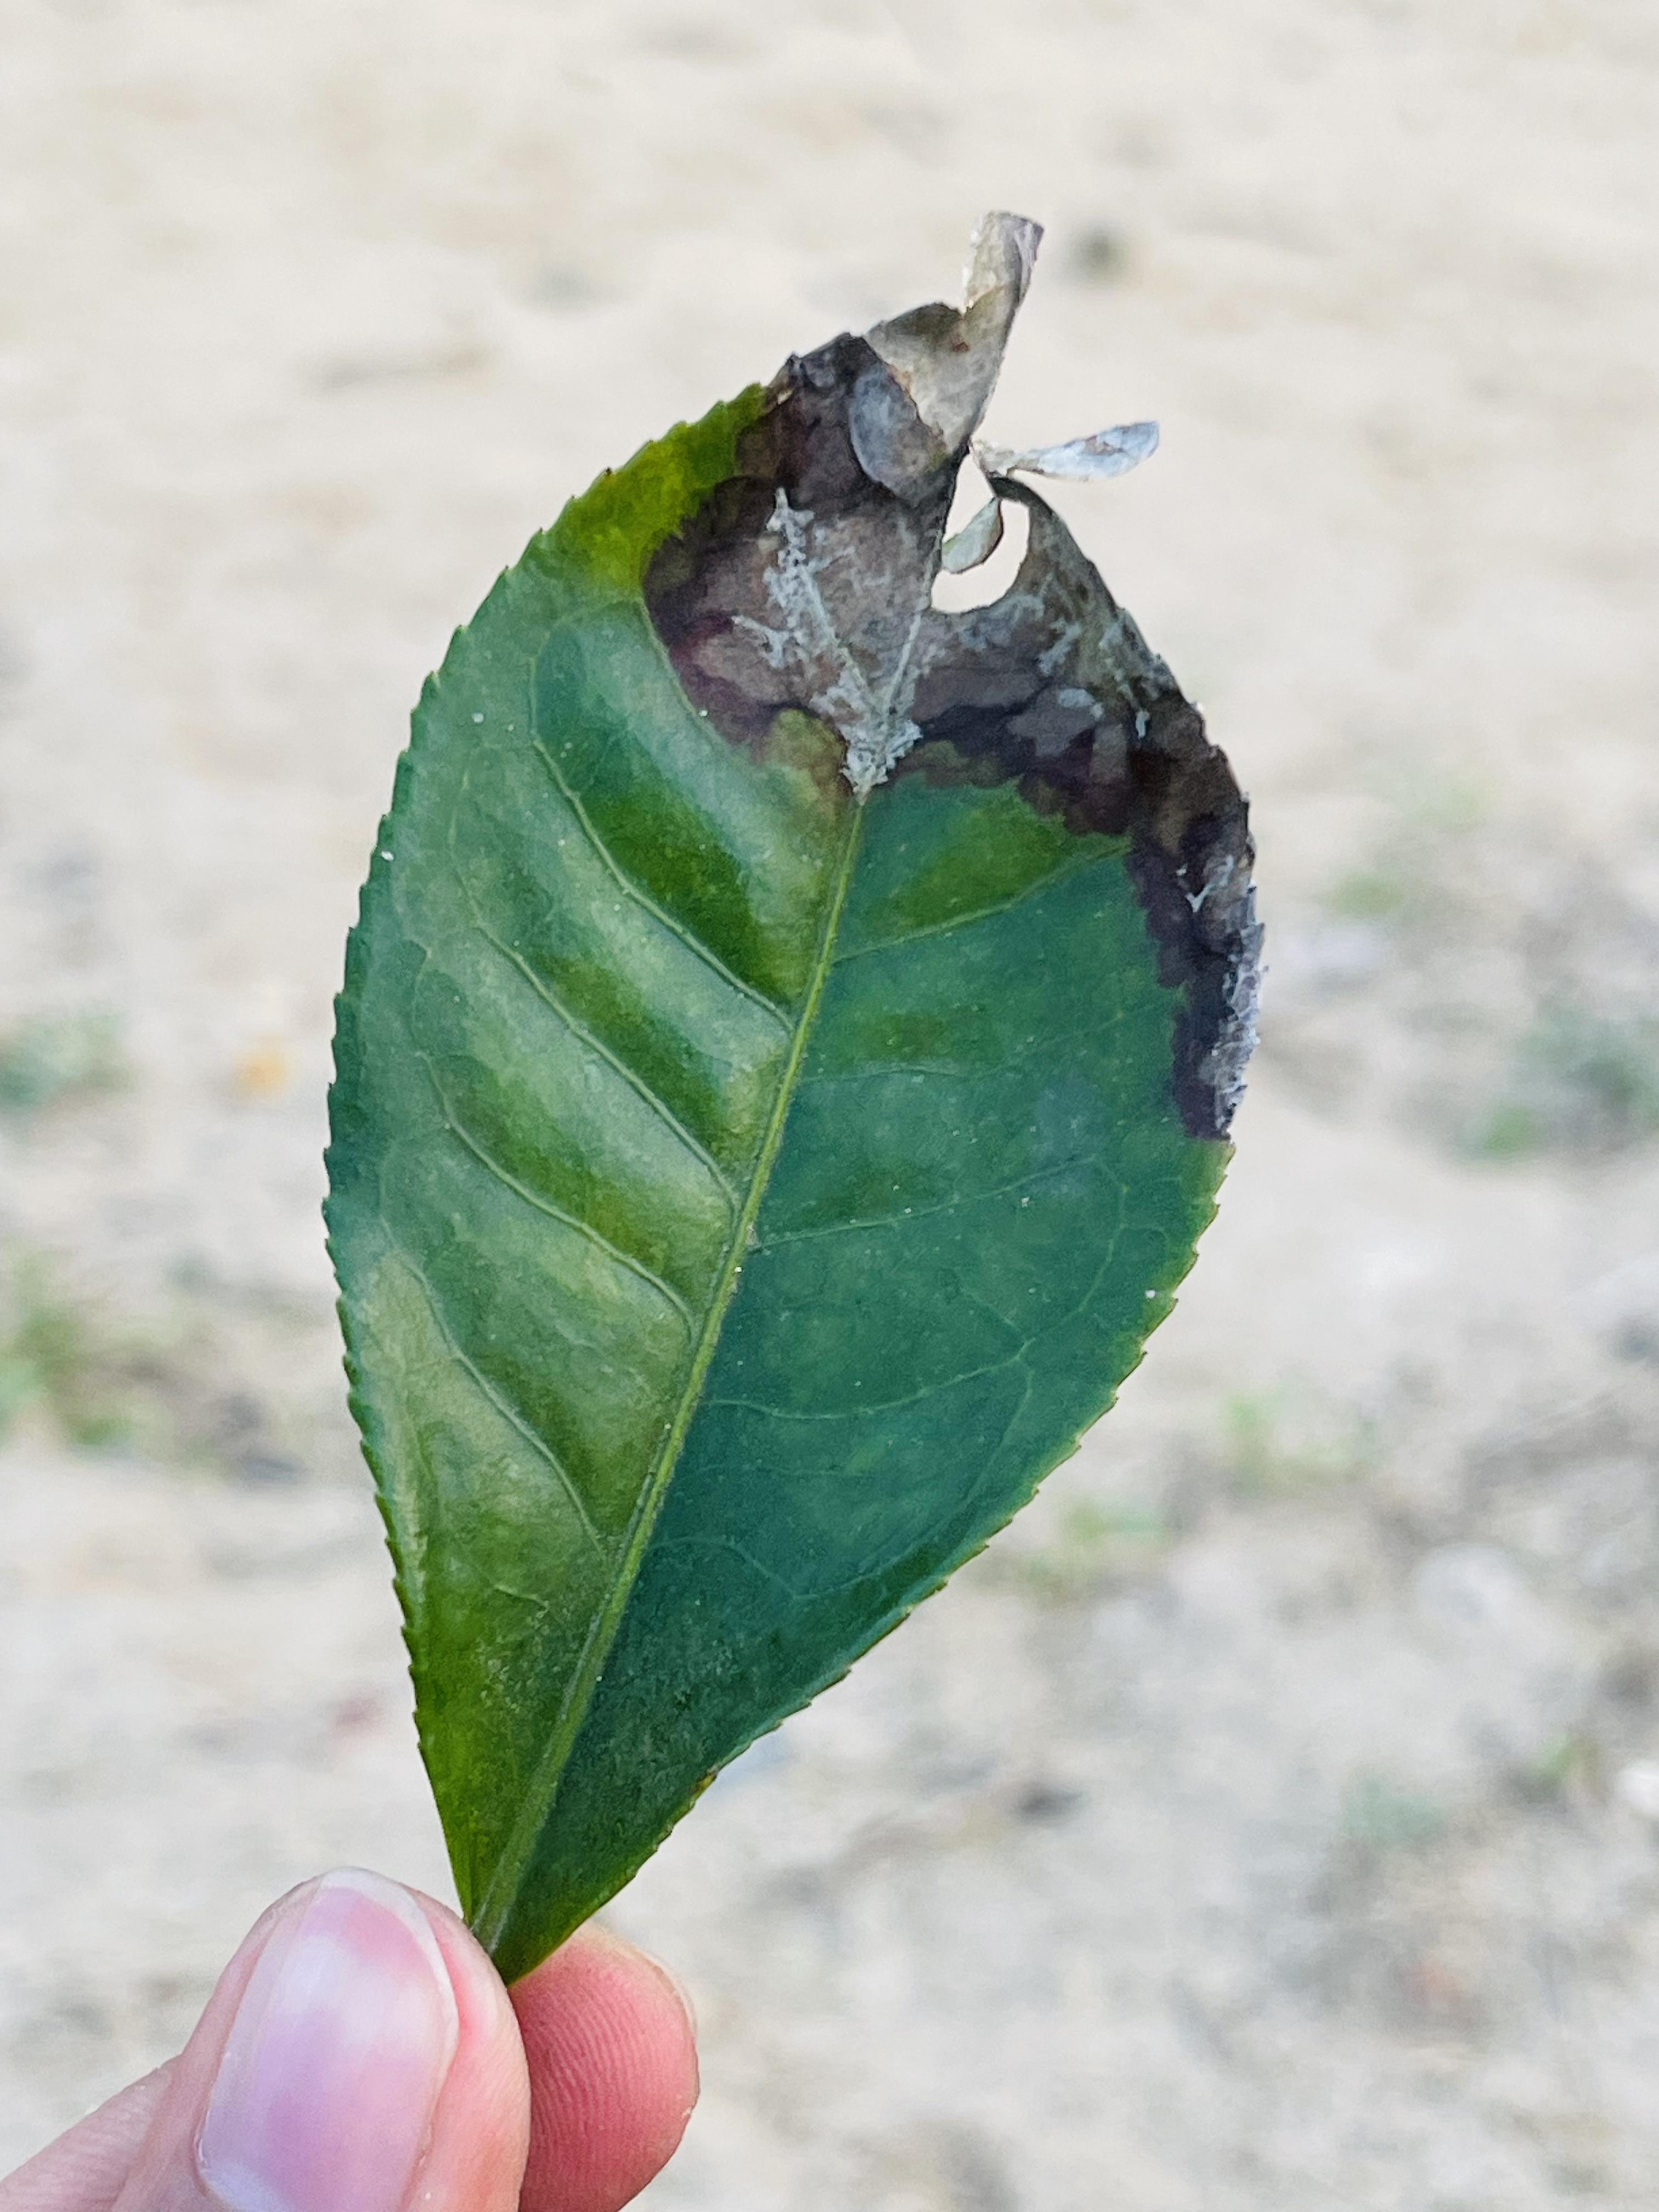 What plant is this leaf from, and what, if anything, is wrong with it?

tea, blight
